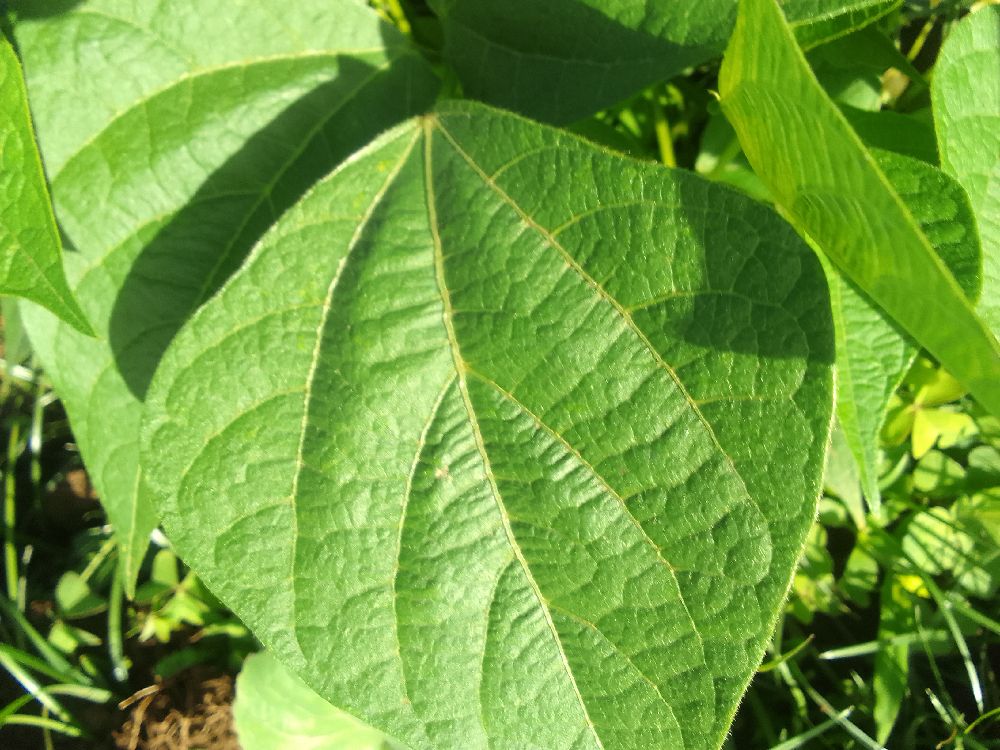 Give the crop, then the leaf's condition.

common bean, healthy
